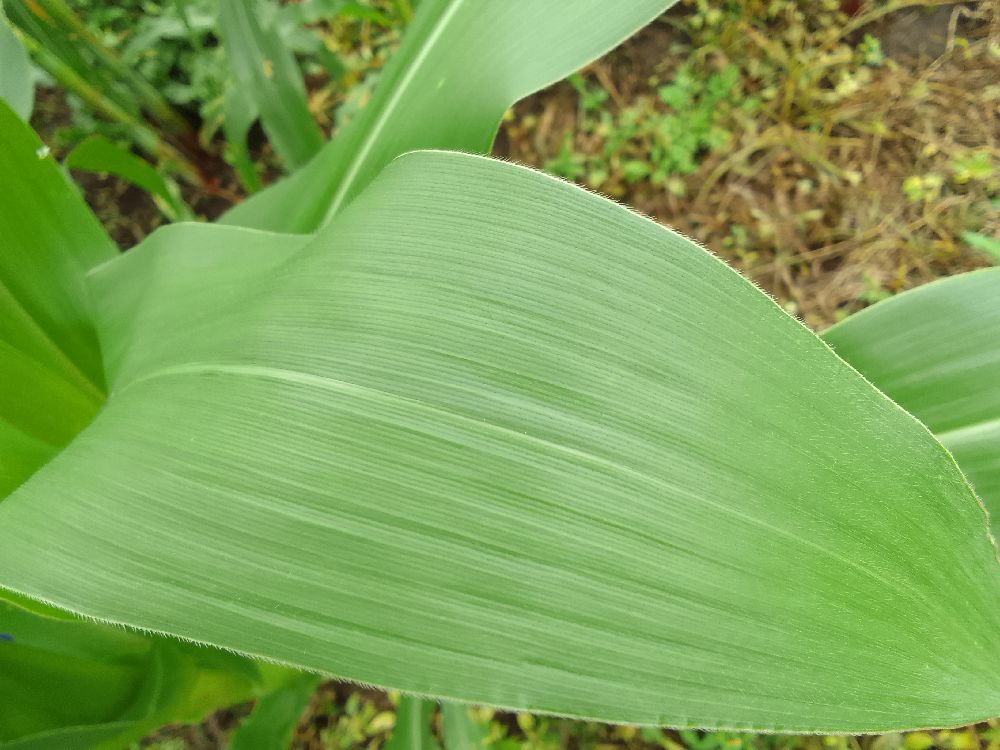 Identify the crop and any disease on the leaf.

maize, healthy
